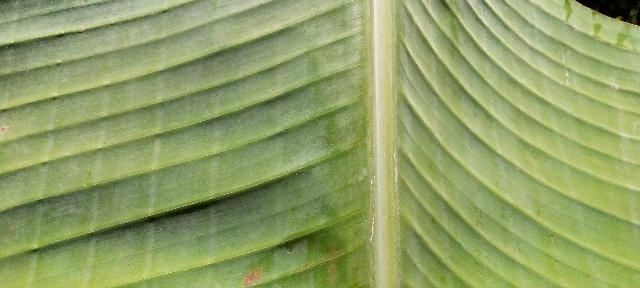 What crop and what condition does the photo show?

banana, healthy
